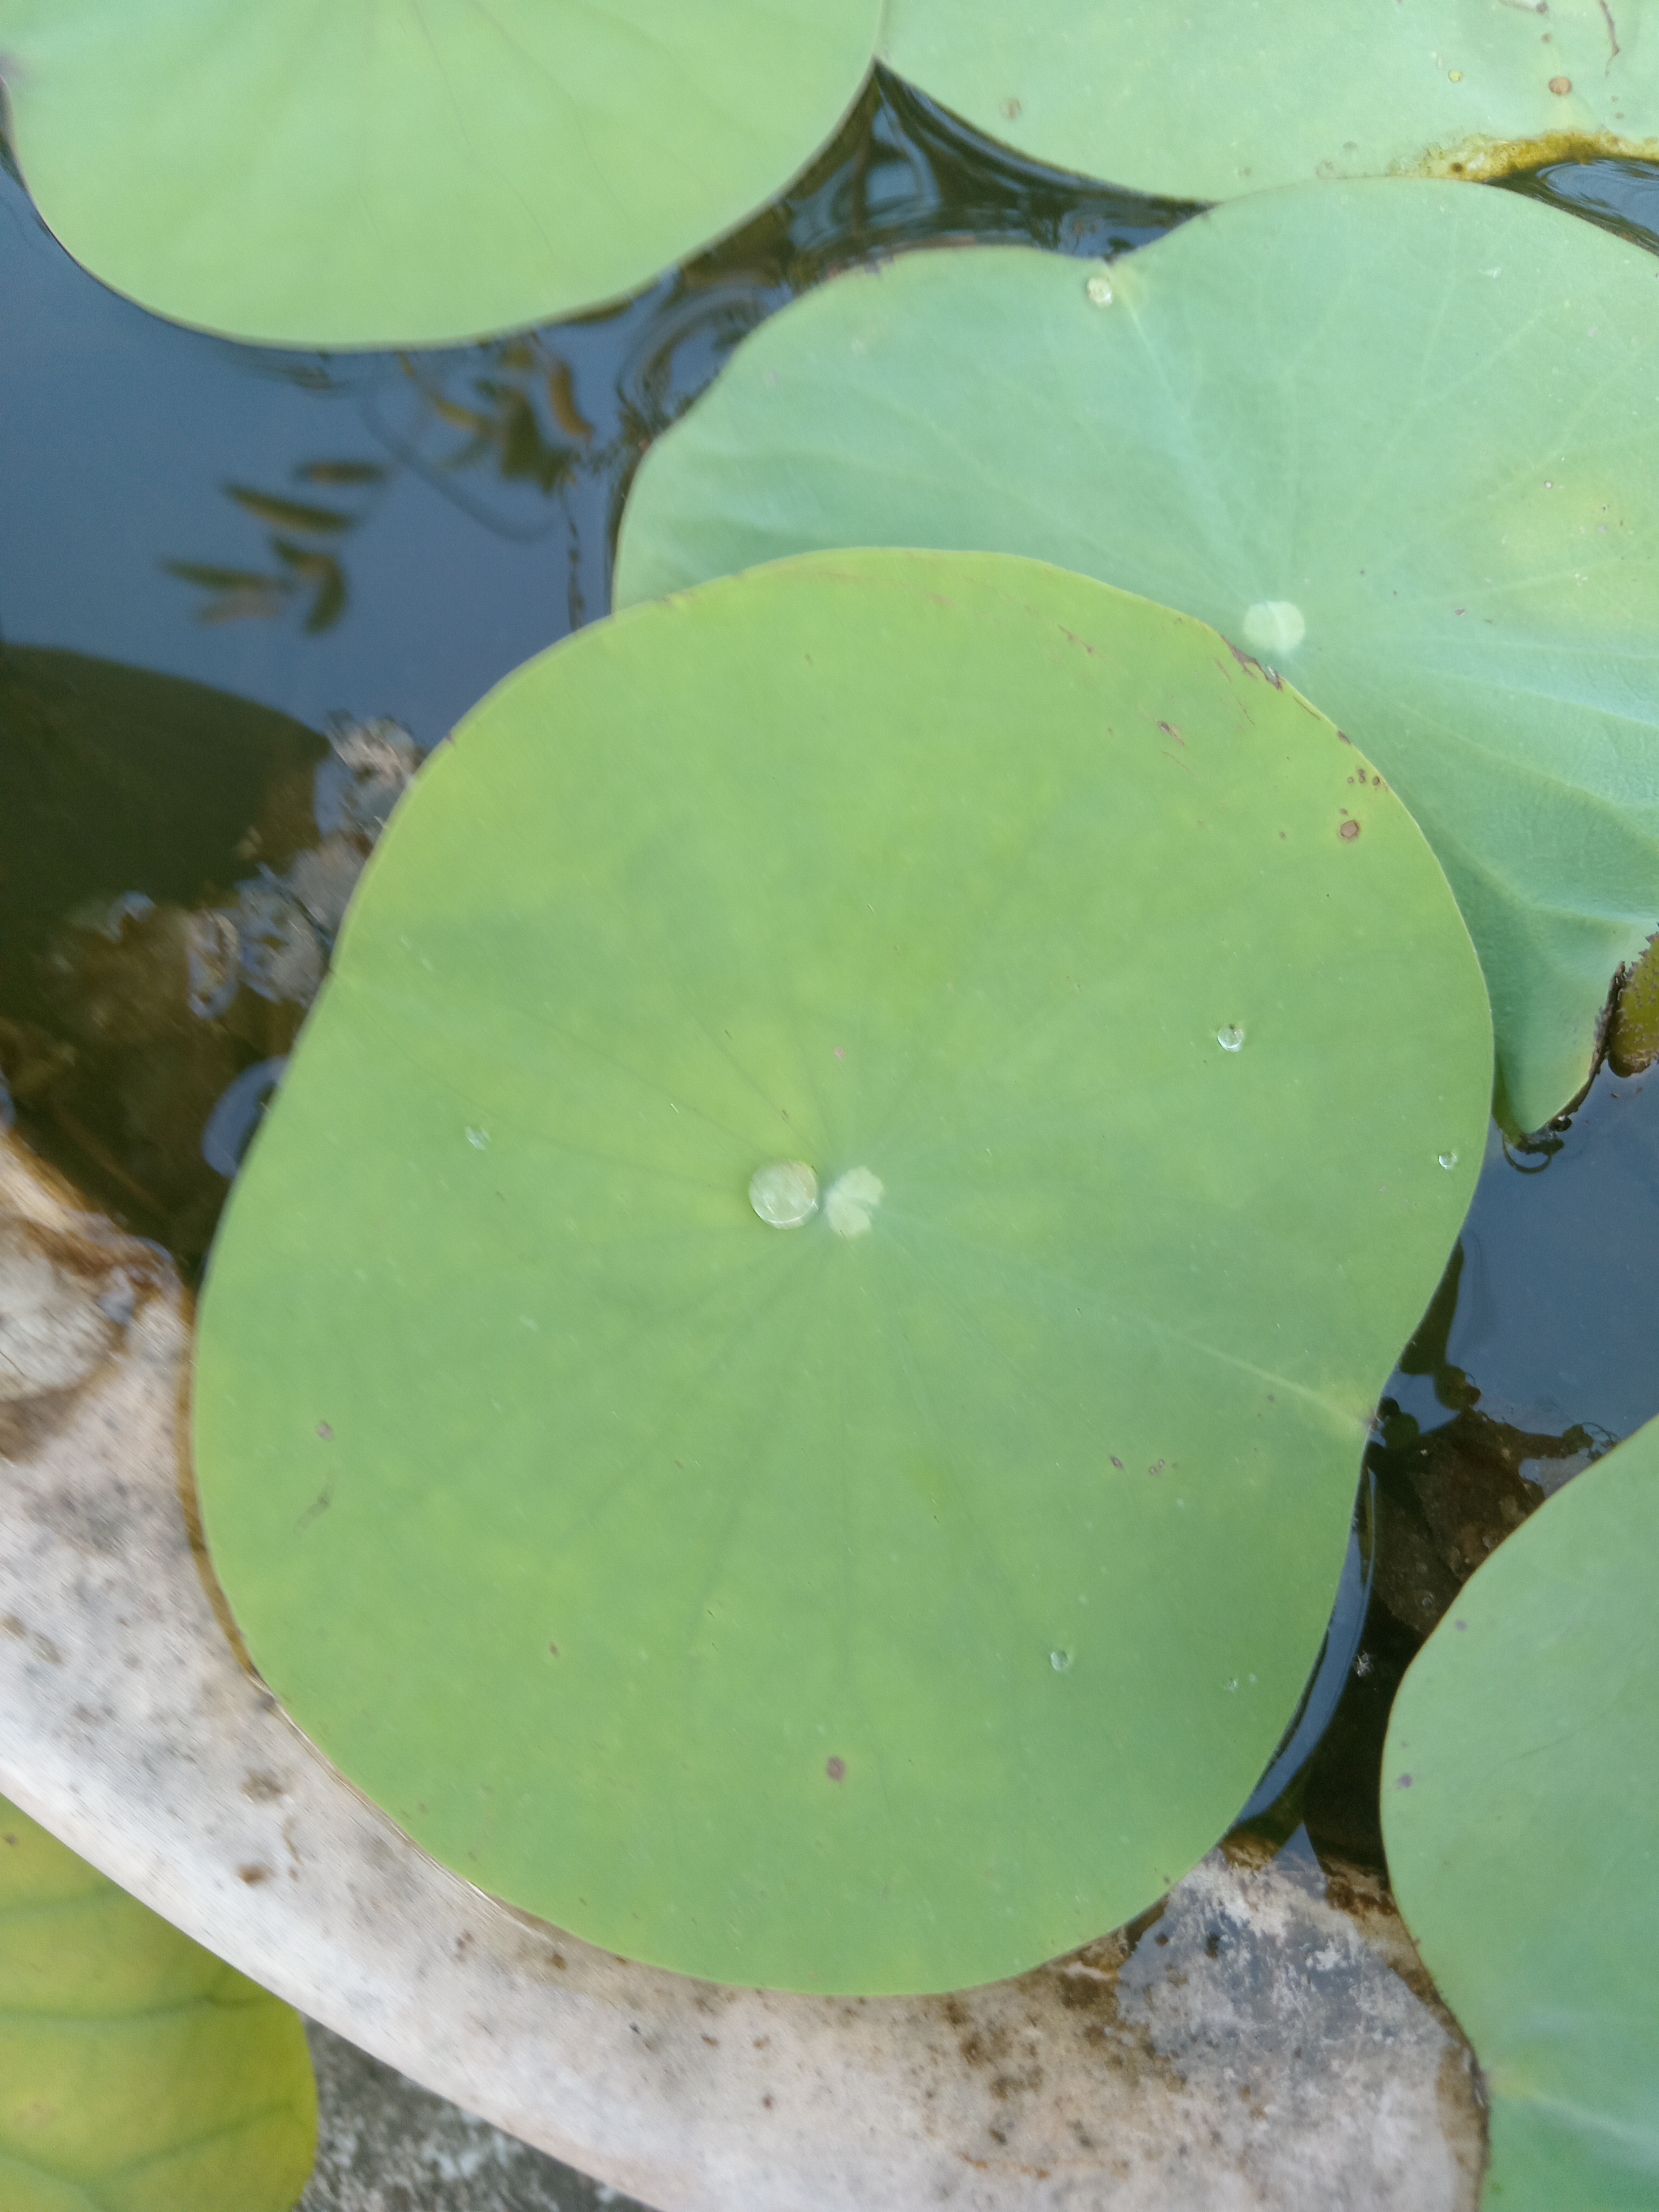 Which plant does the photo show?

lotus
